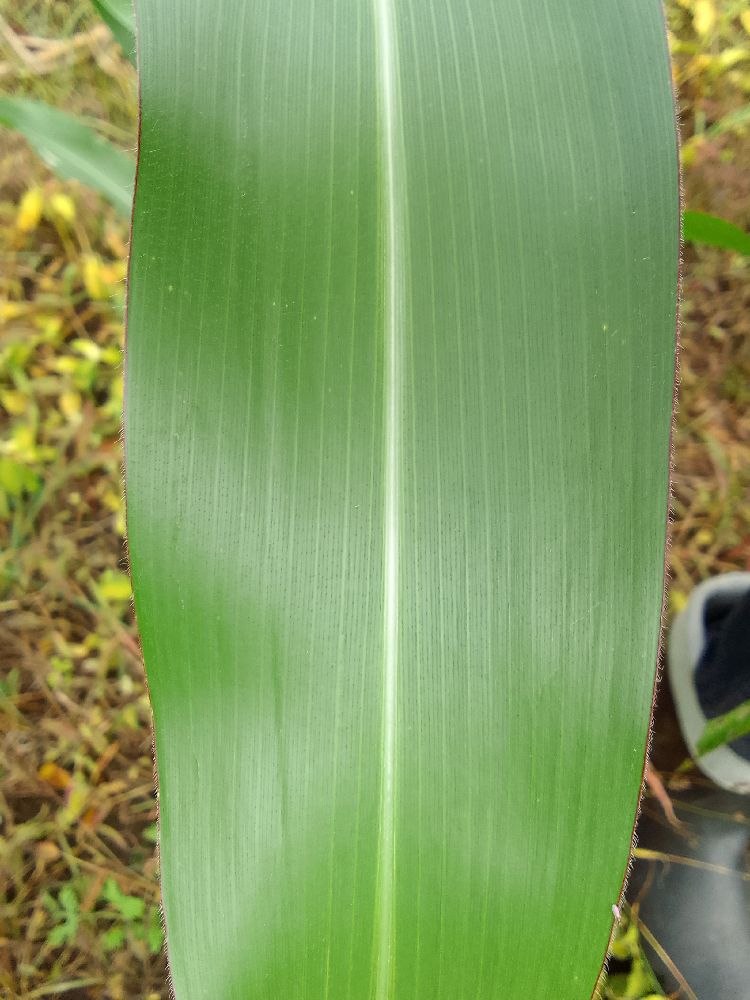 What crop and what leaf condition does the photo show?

maize, healthy
